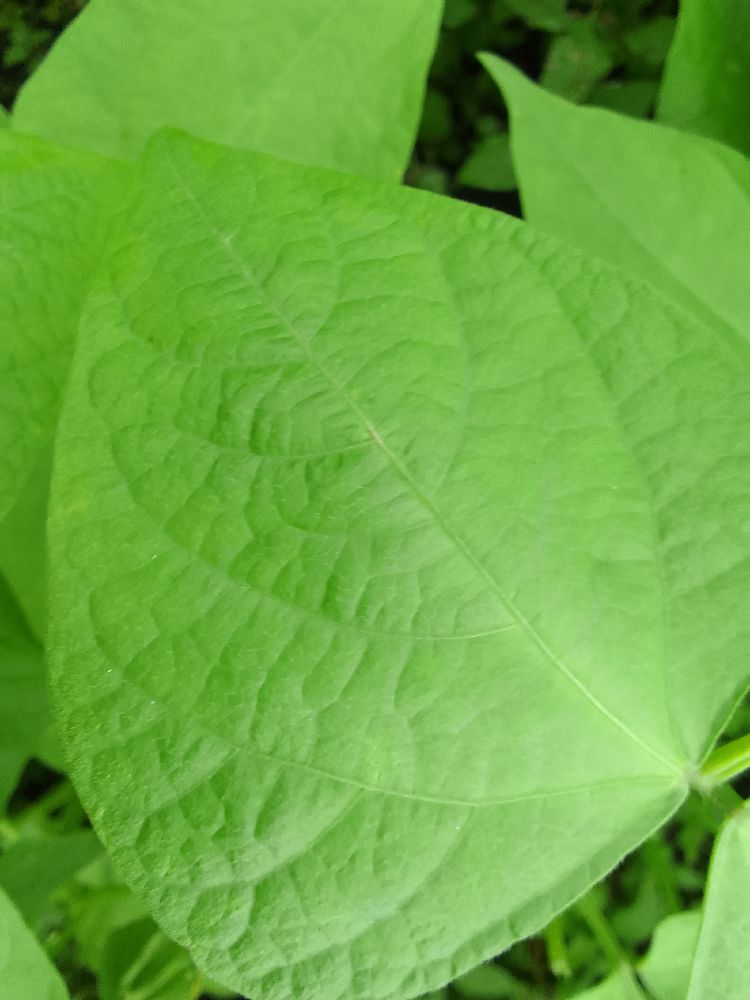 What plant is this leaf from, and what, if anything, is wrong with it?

common bean, healthy
